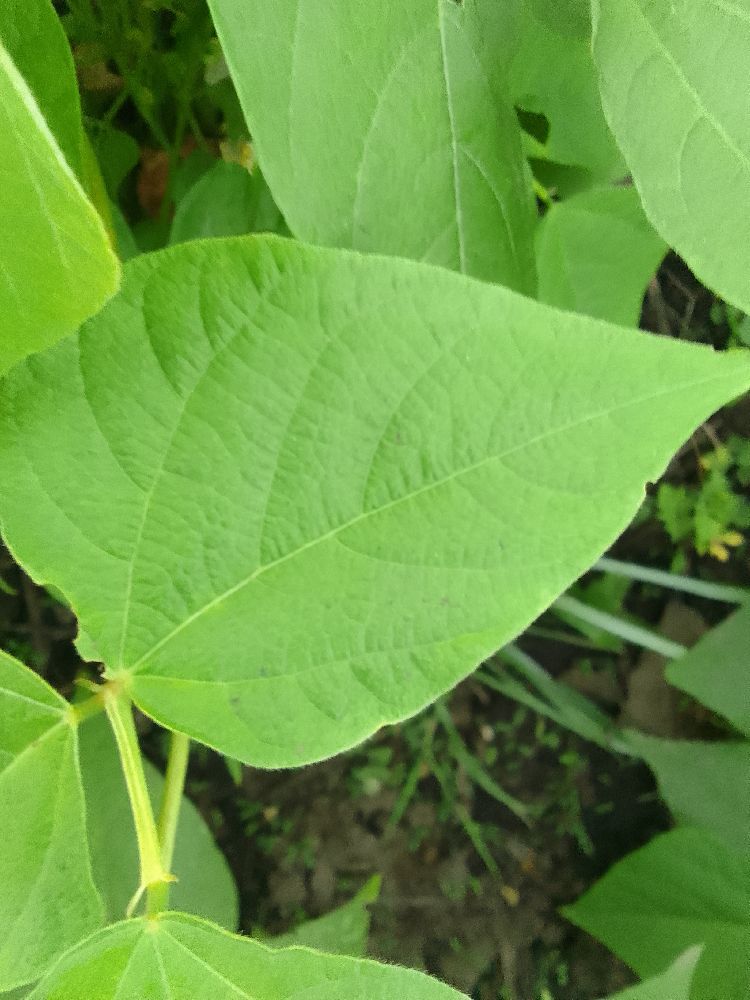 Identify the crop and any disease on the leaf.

common bean, healthy
